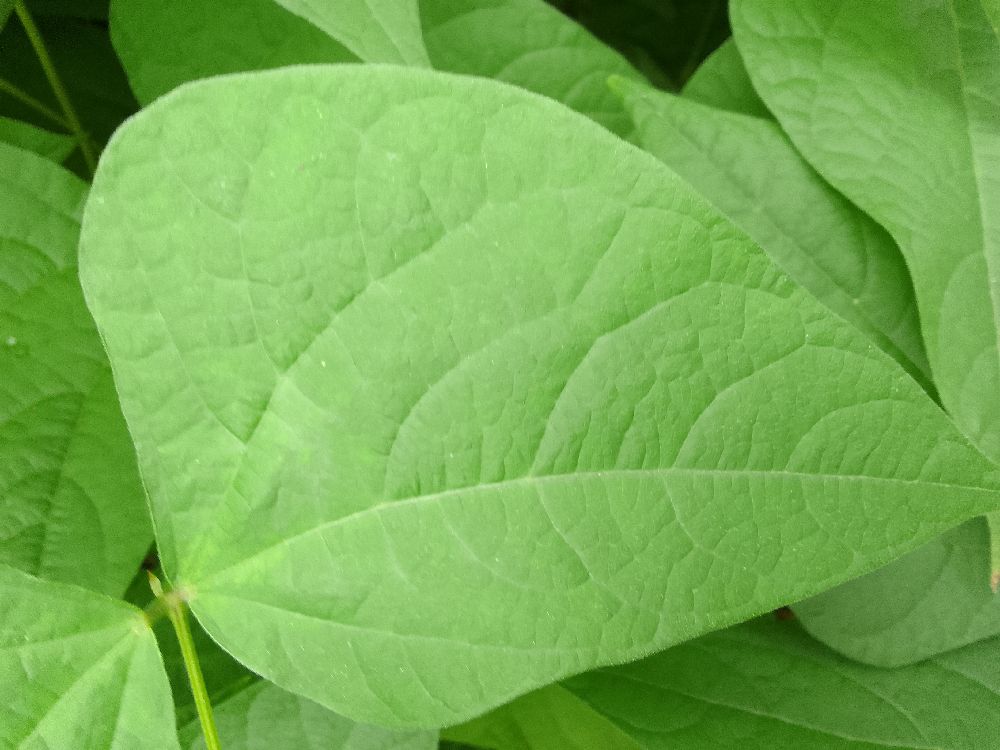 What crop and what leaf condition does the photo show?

common bean, healthy
